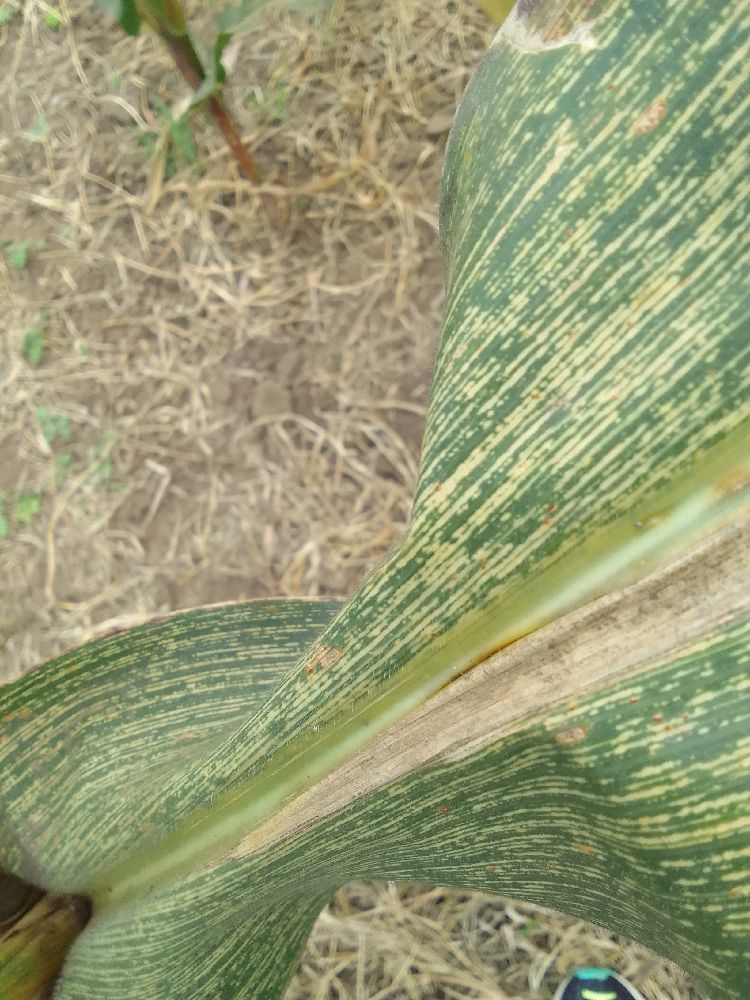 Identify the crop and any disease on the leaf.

maize, maize streak virus
